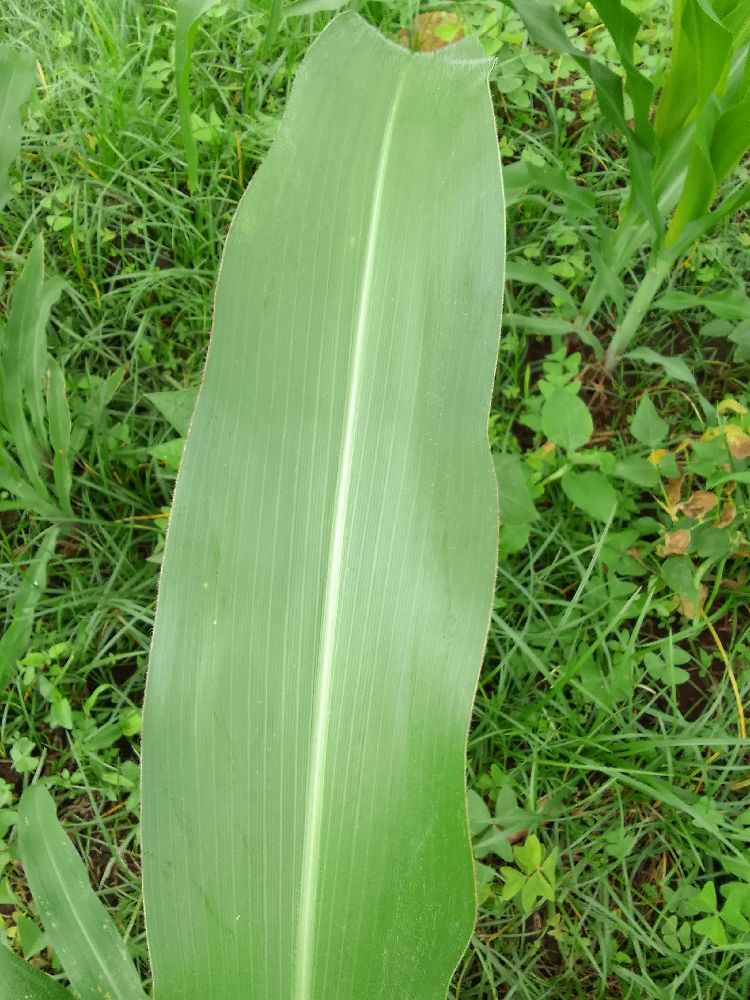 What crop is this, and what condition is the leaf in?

common bean, healthy
